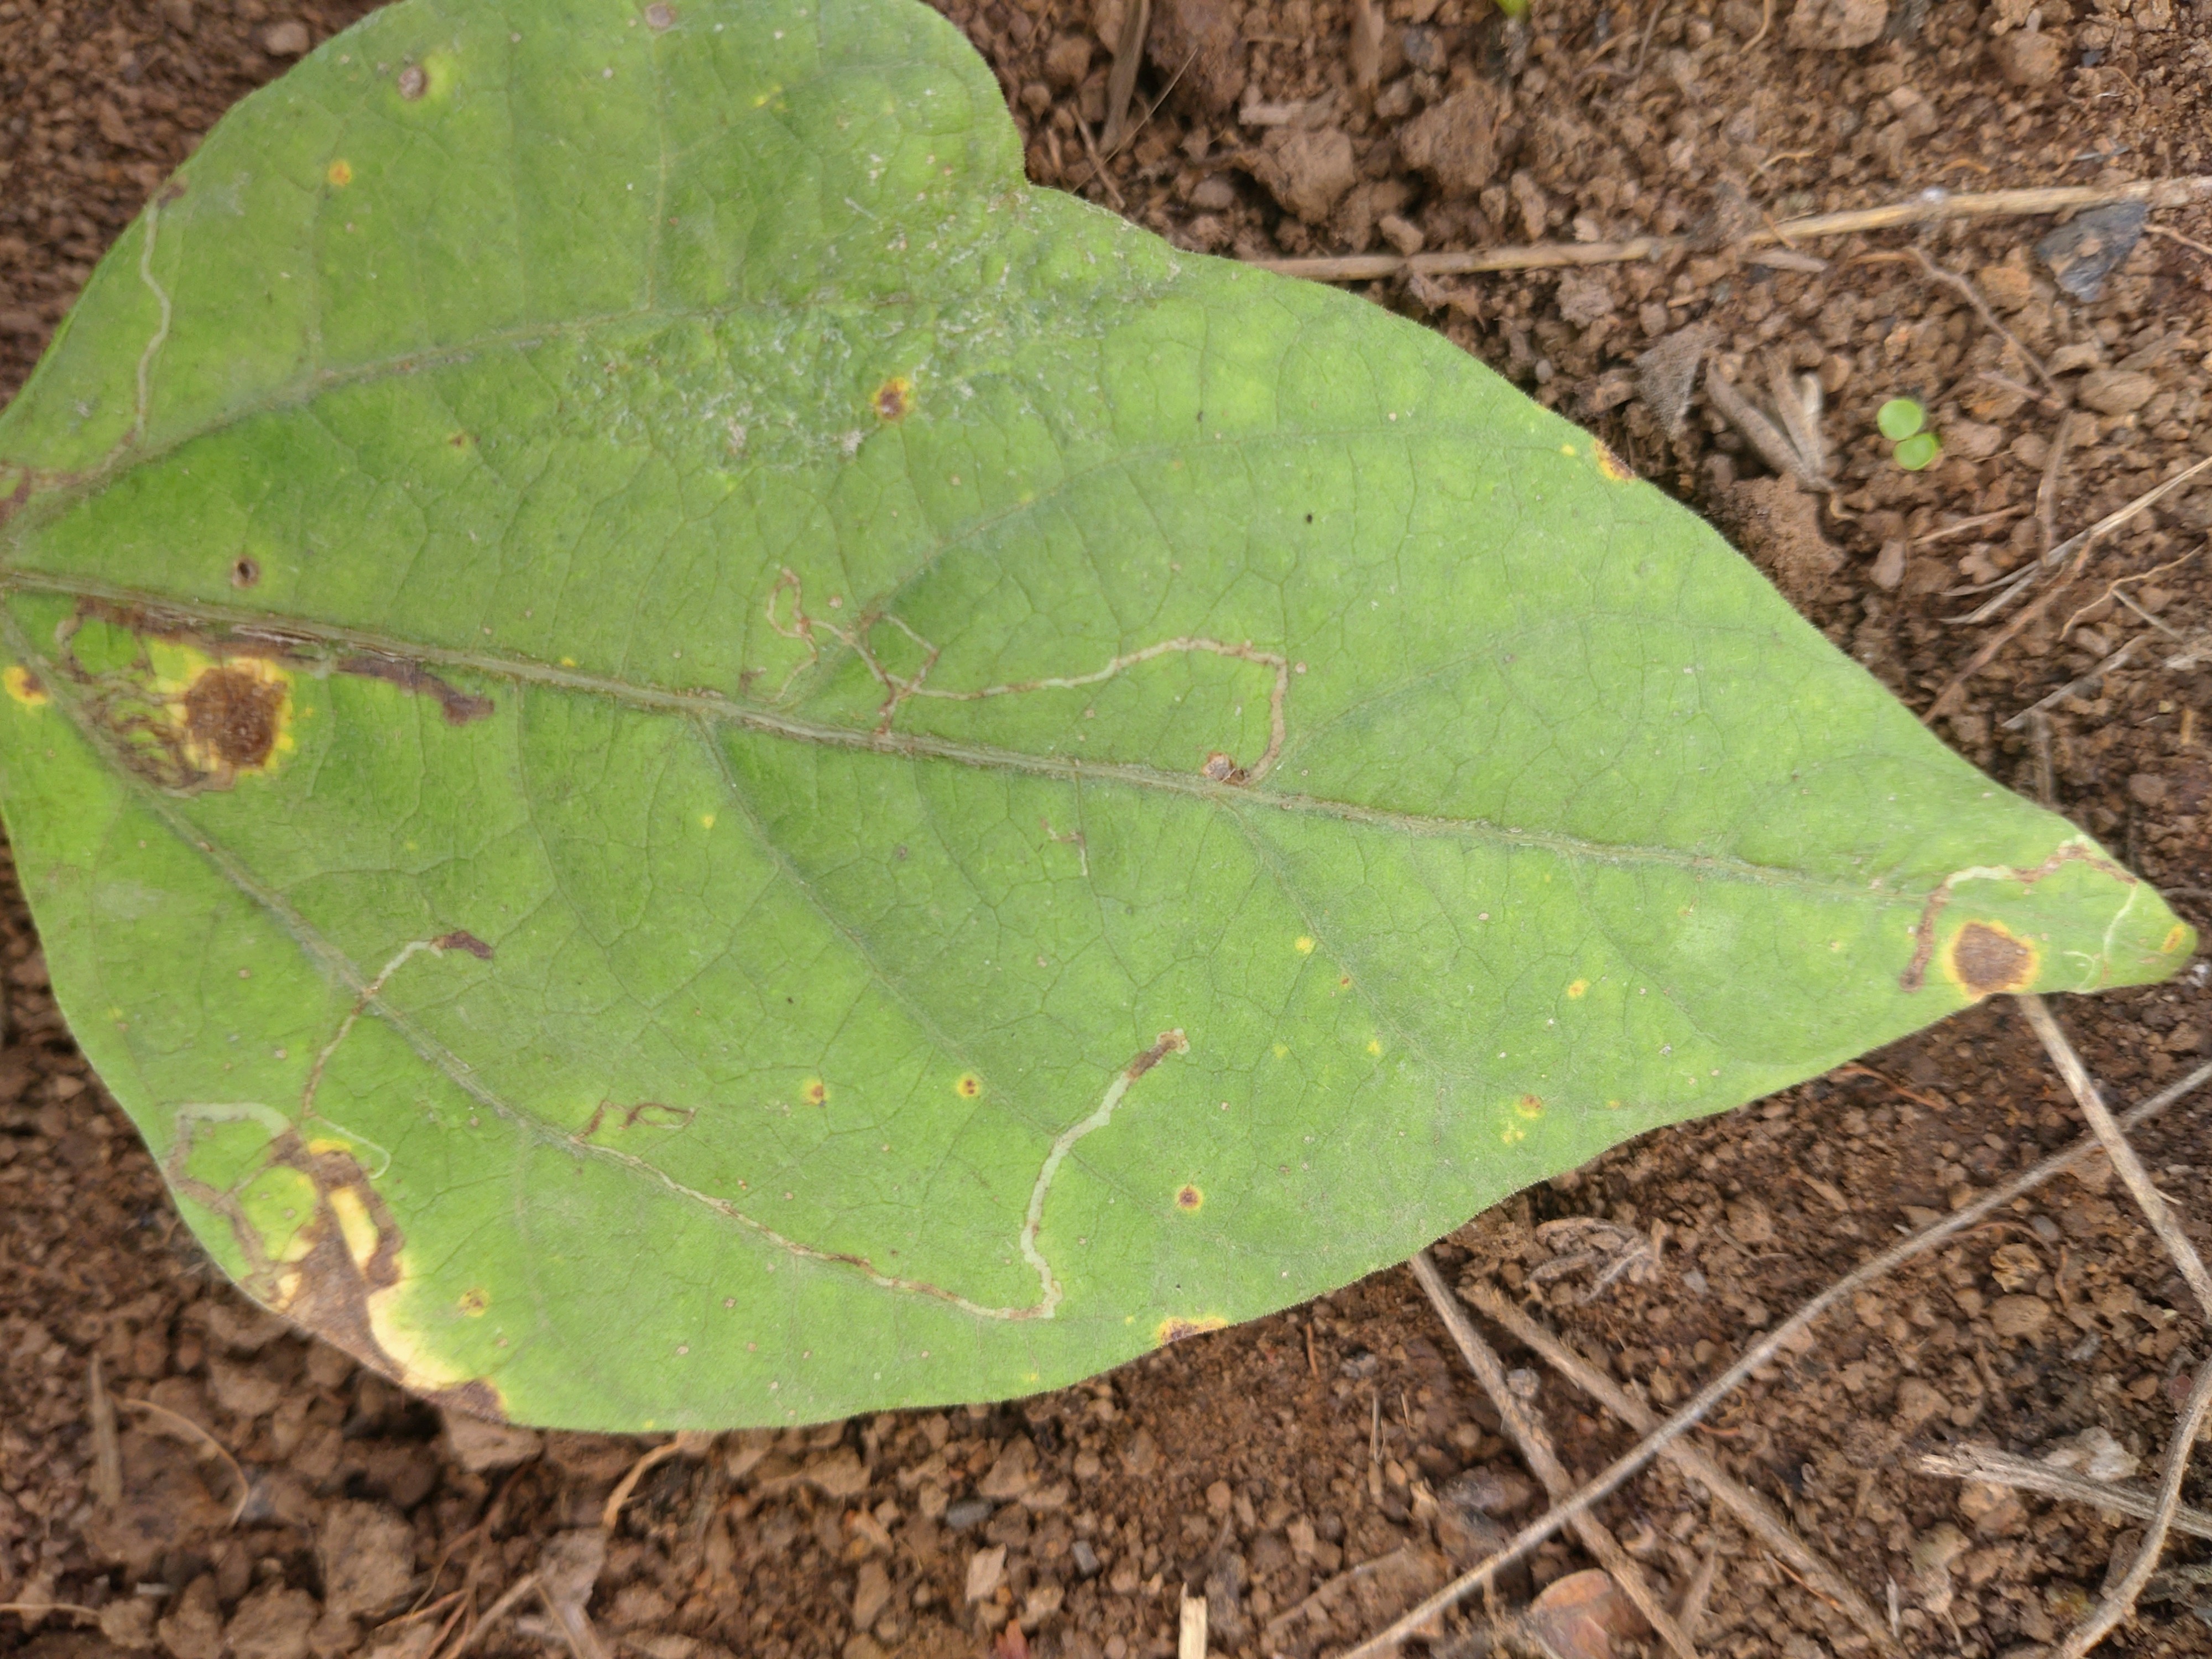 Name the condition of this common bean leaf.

rust
